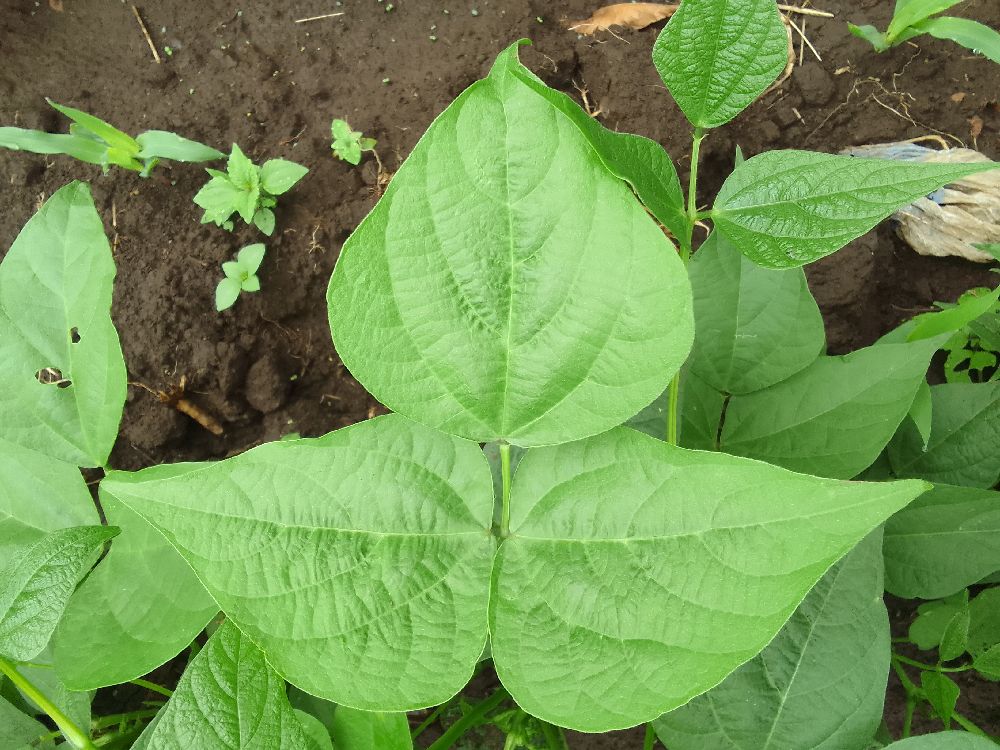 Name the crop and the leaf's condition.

common bean, healthy
